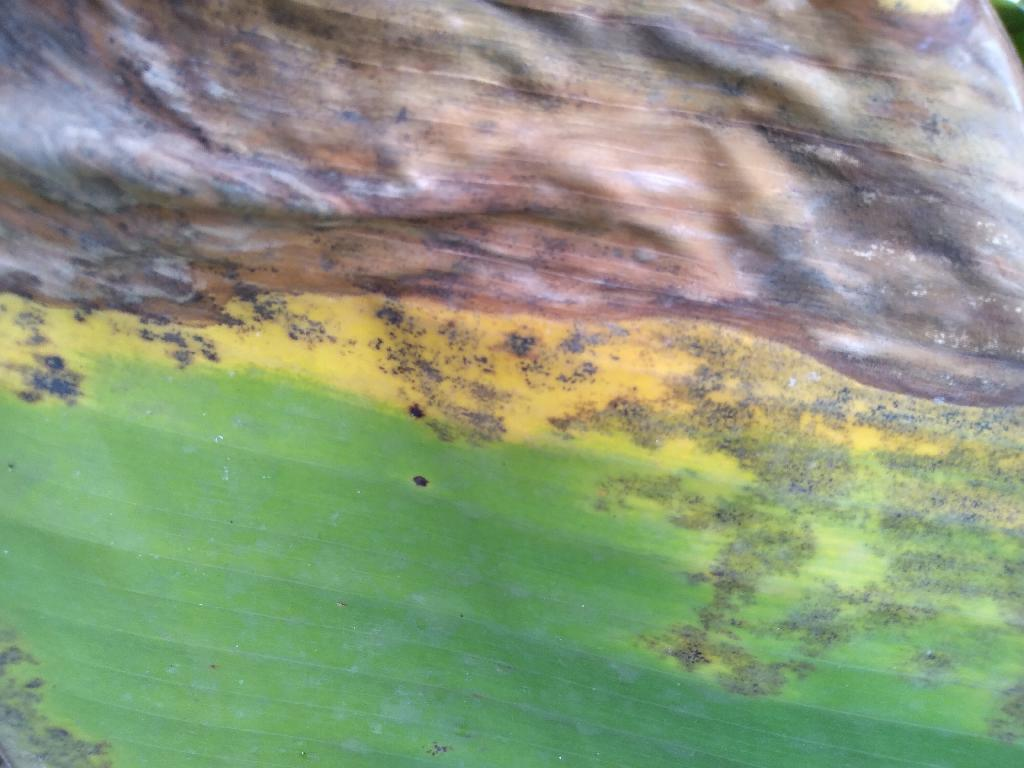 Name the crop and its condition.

banana, black sigatoka
